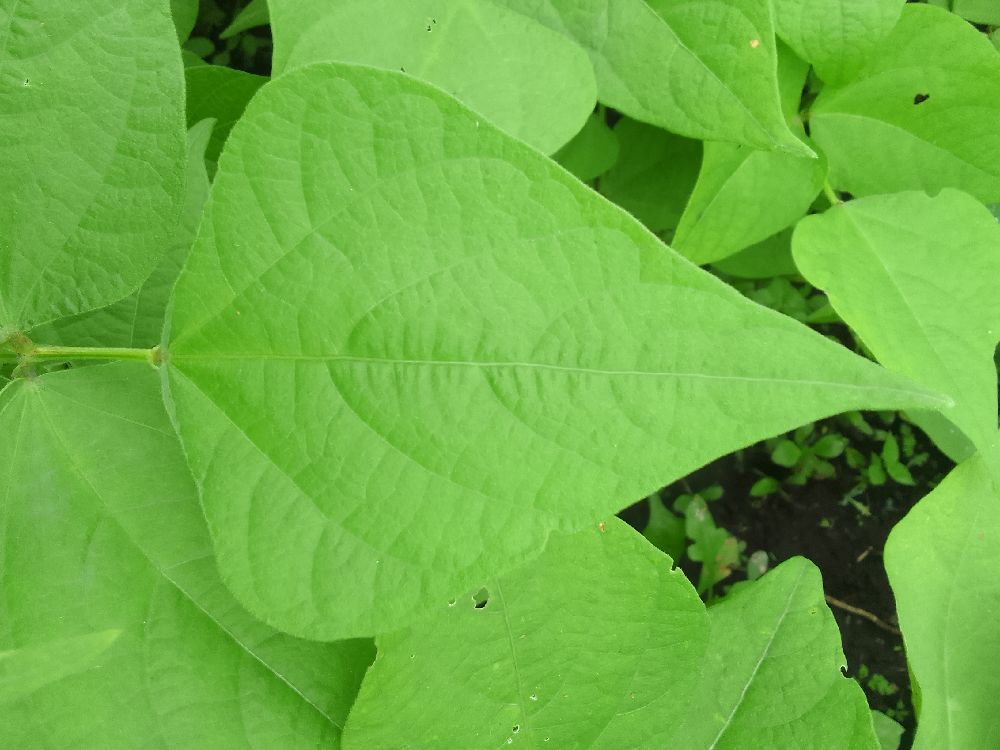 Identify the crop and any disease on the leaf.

common bean, healthy
